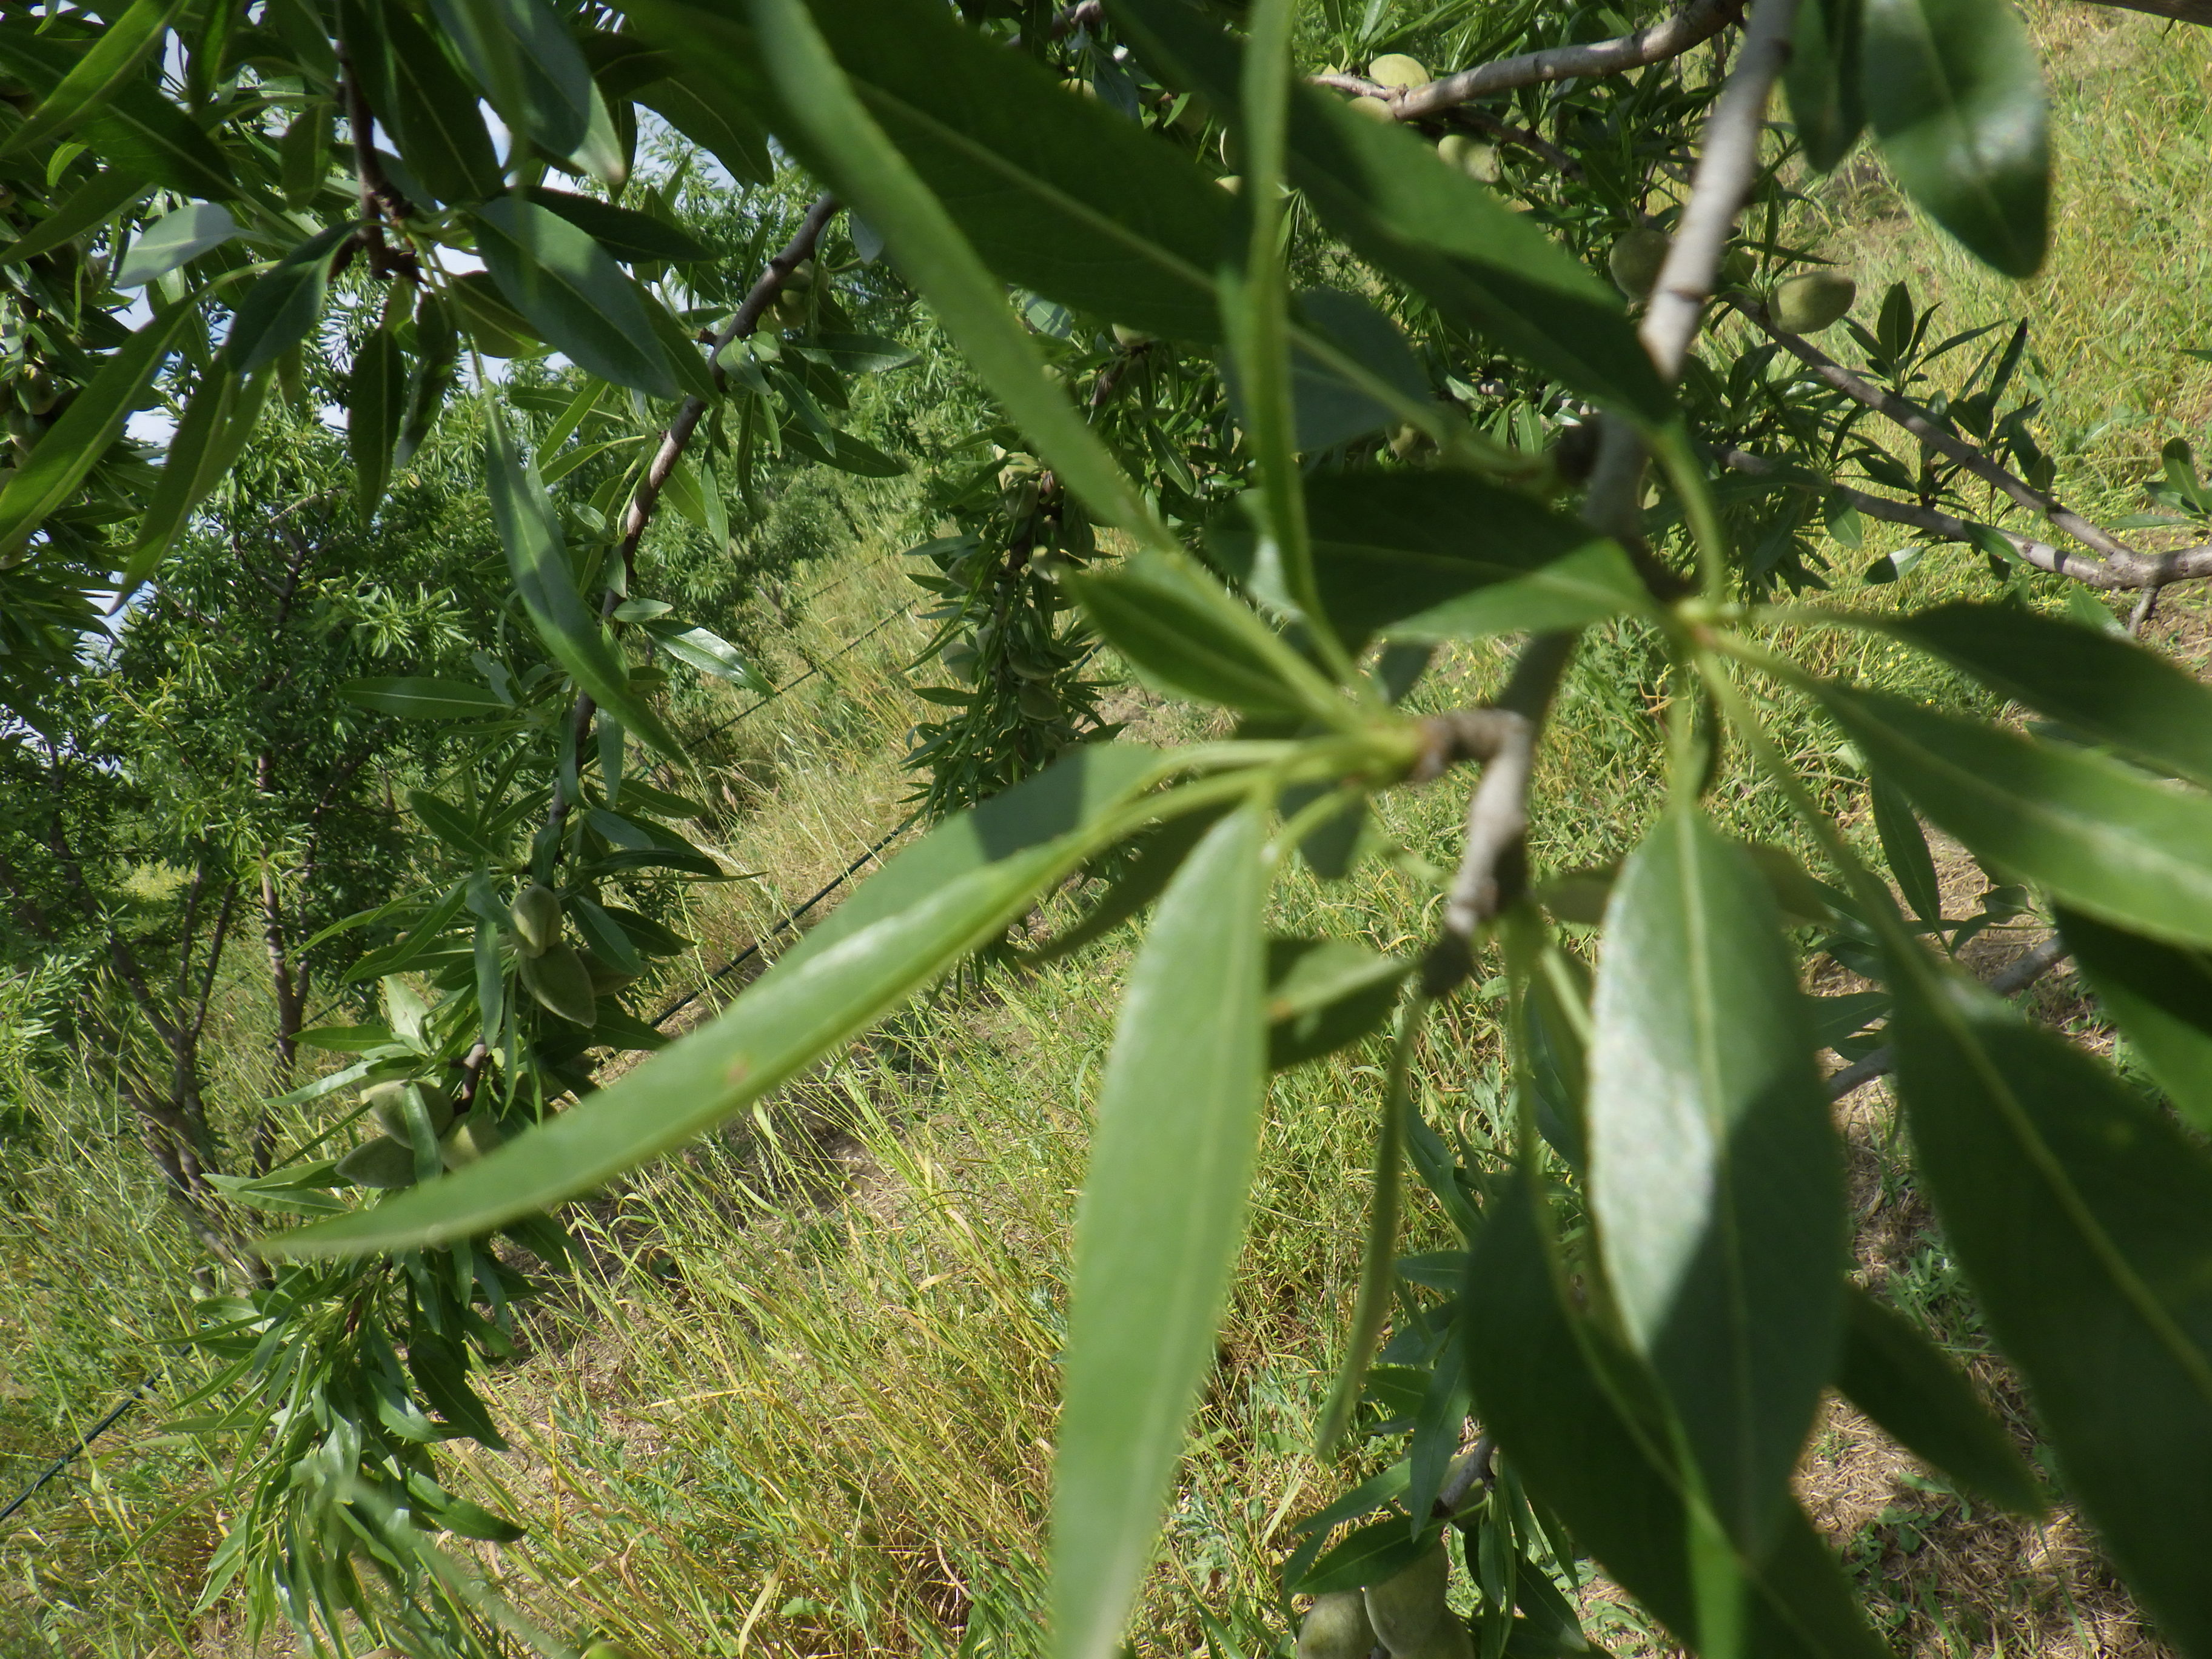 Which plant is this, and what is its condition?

almond, healthy
